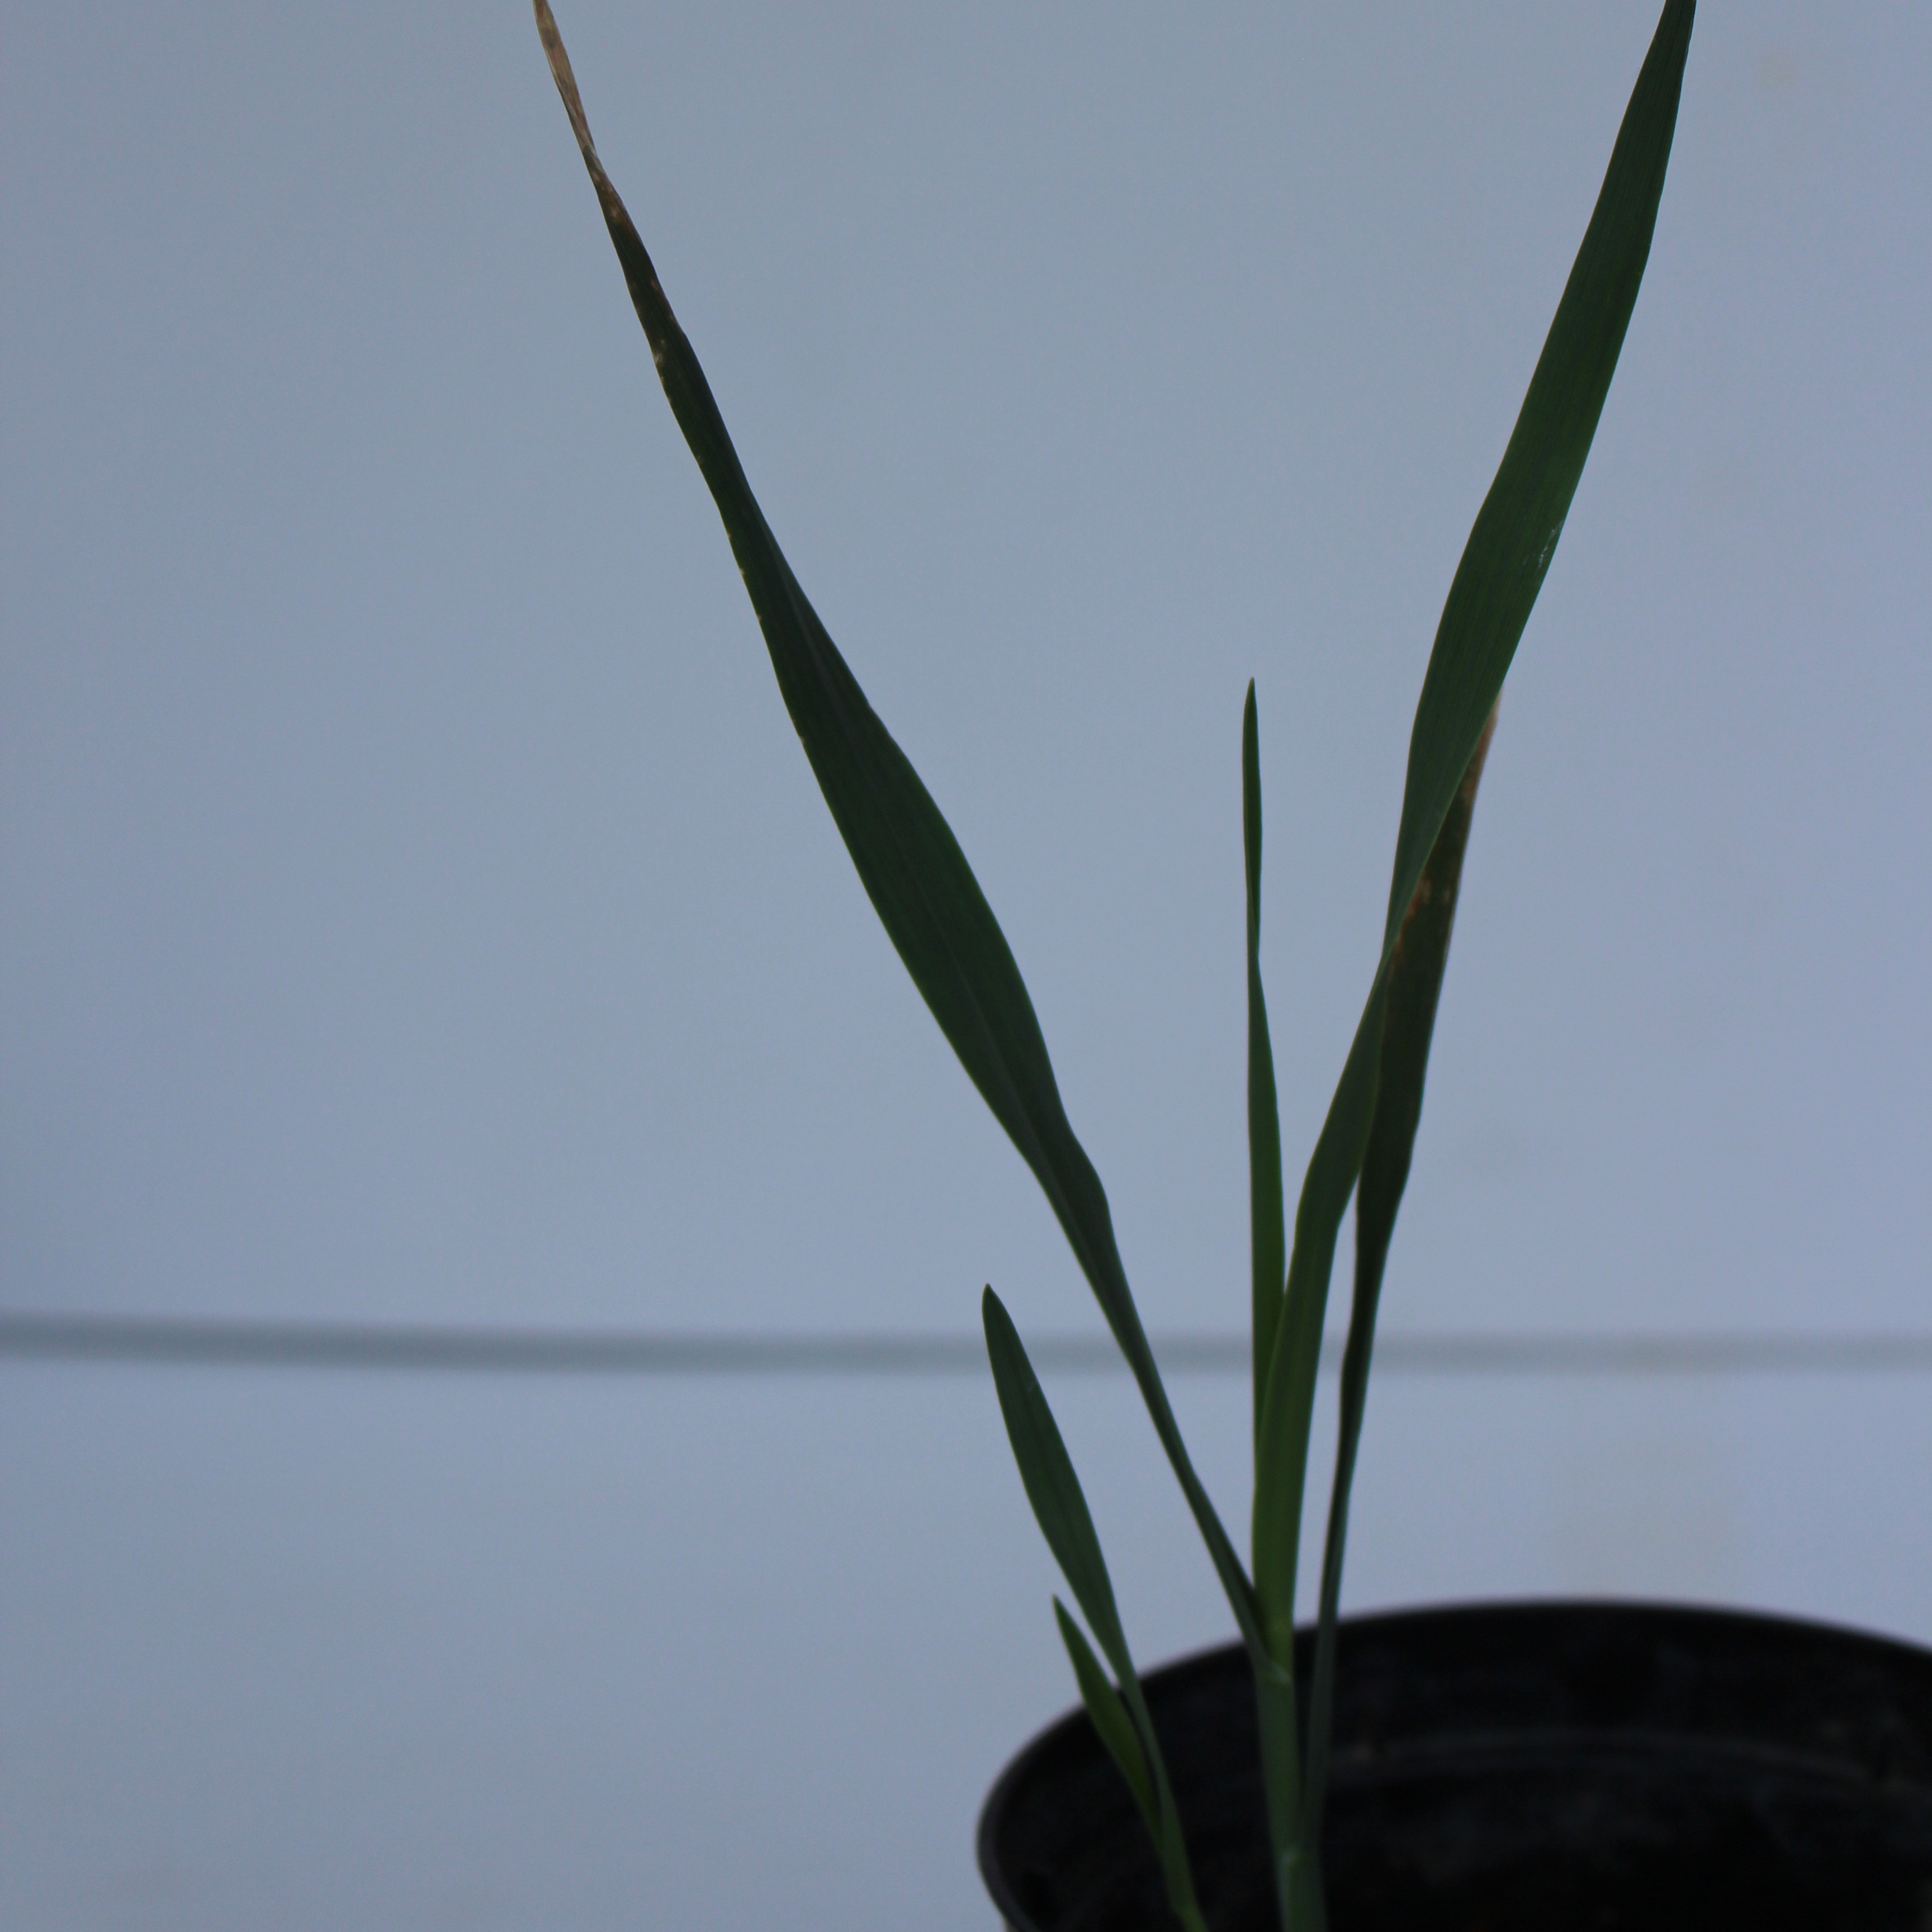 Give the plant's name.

Avena sterilis
